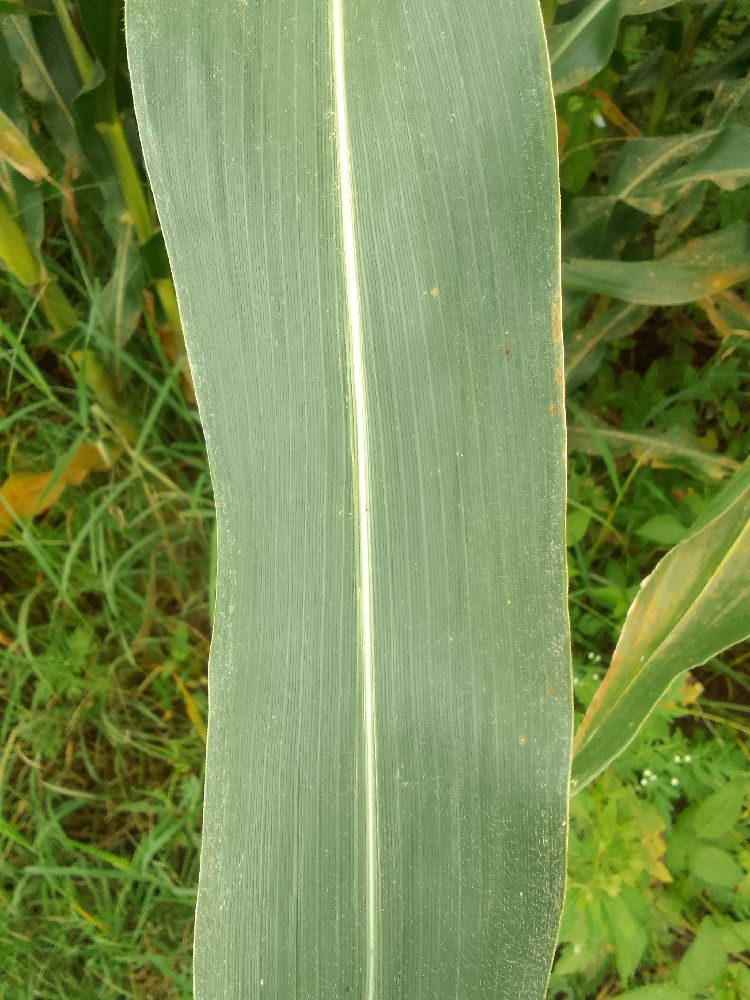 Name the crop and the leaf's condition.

maize, healthy
